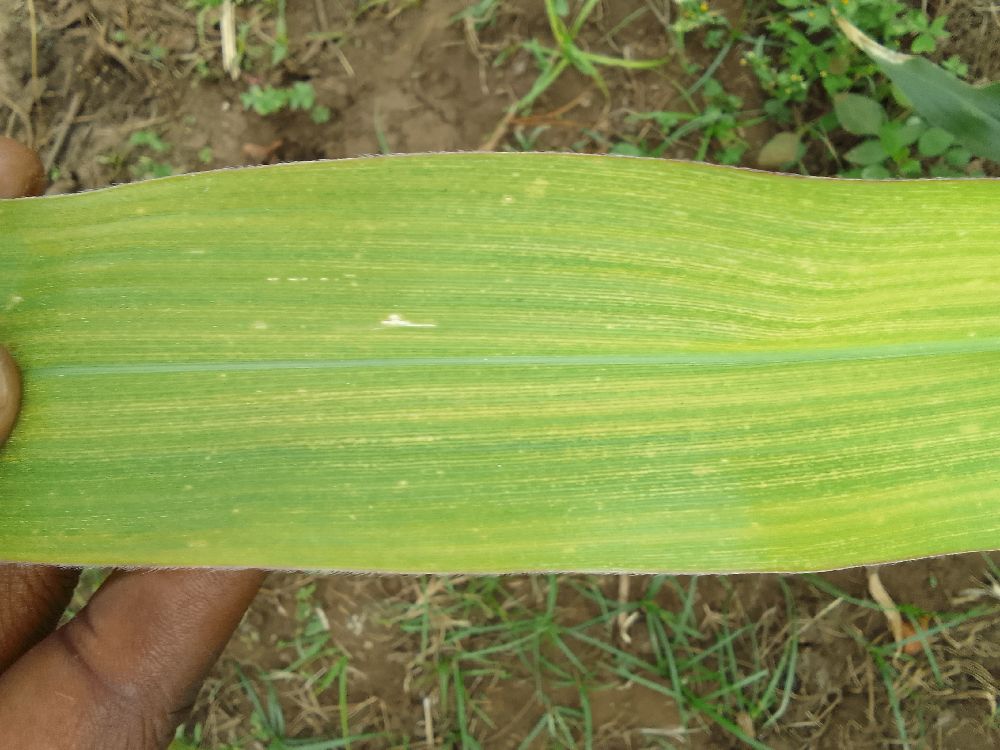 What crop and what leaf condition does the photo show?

maize, maize lethal necrosis
